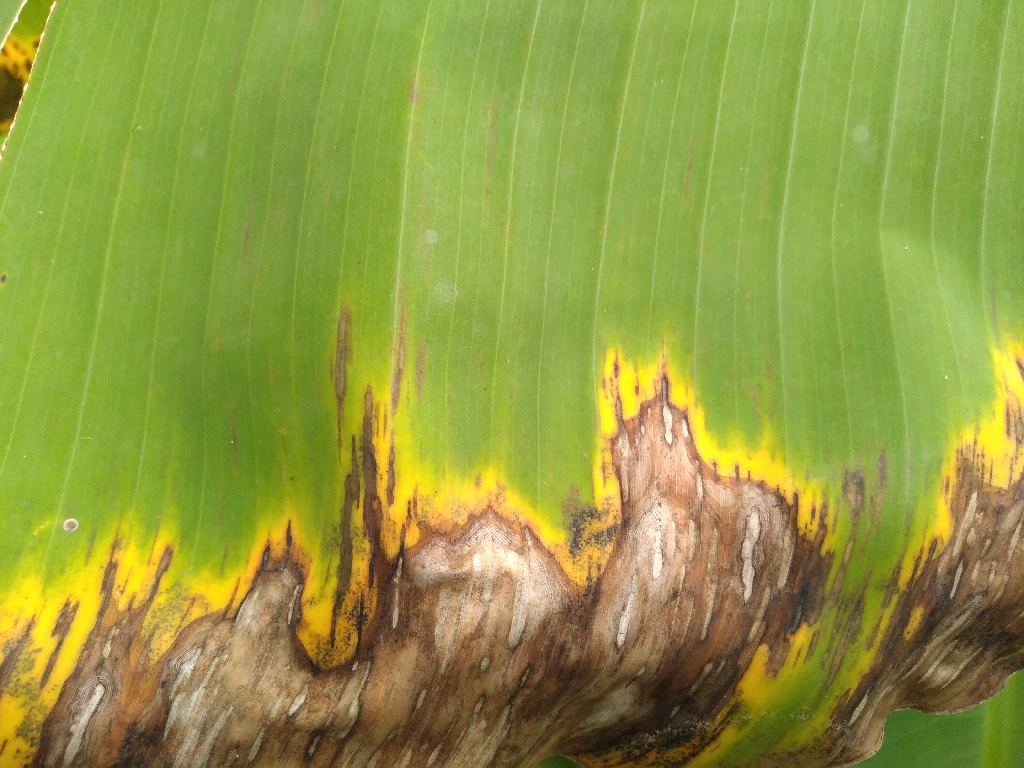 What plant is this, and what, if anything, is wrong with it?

banana, black sigatoka
